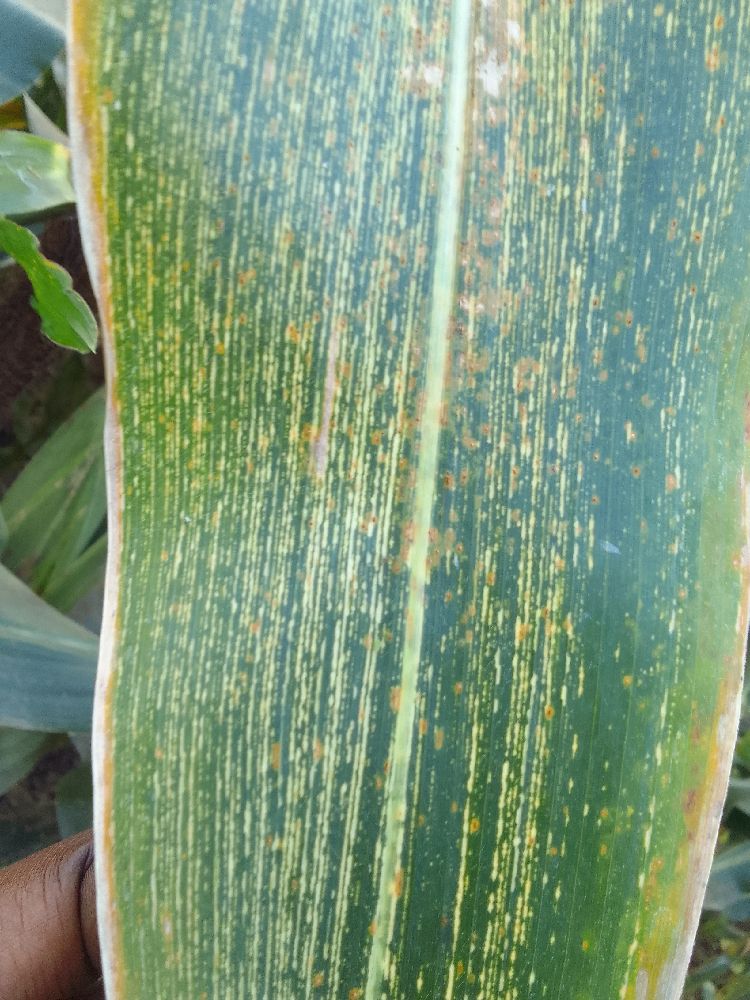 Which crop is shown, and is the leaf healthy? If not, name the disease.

maize, maize streak virus
